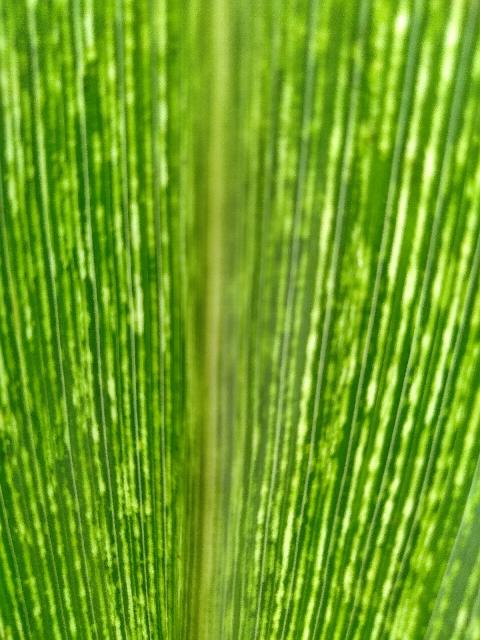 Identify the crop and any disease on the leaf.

maize, maize streak virus
